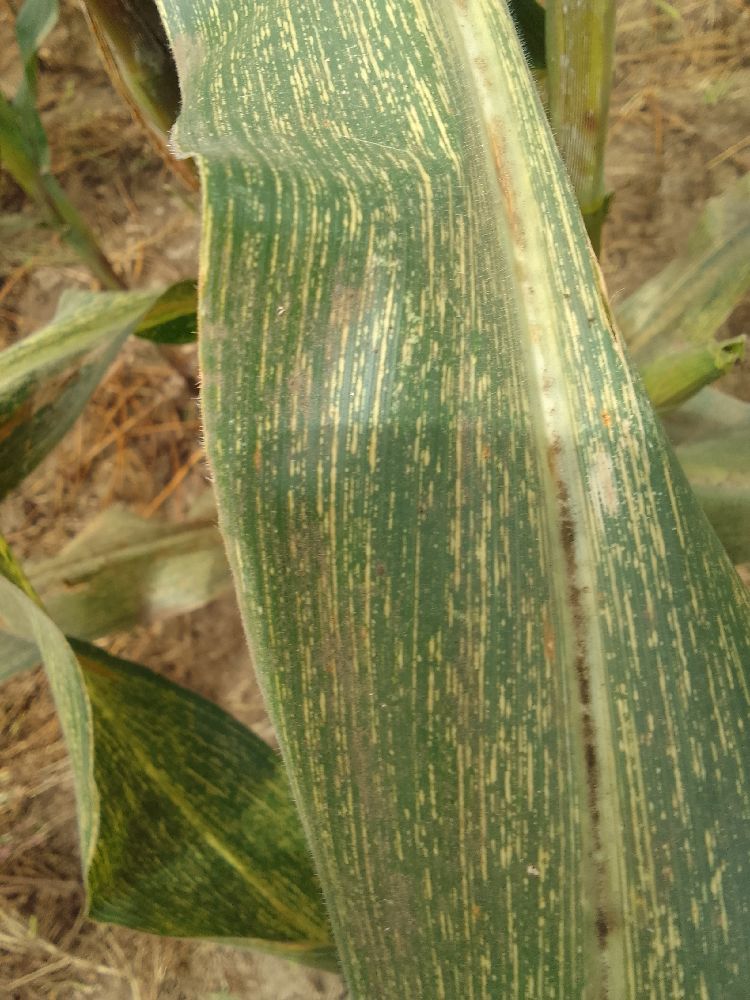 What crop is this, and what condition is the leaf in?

maize, maize streak virus
